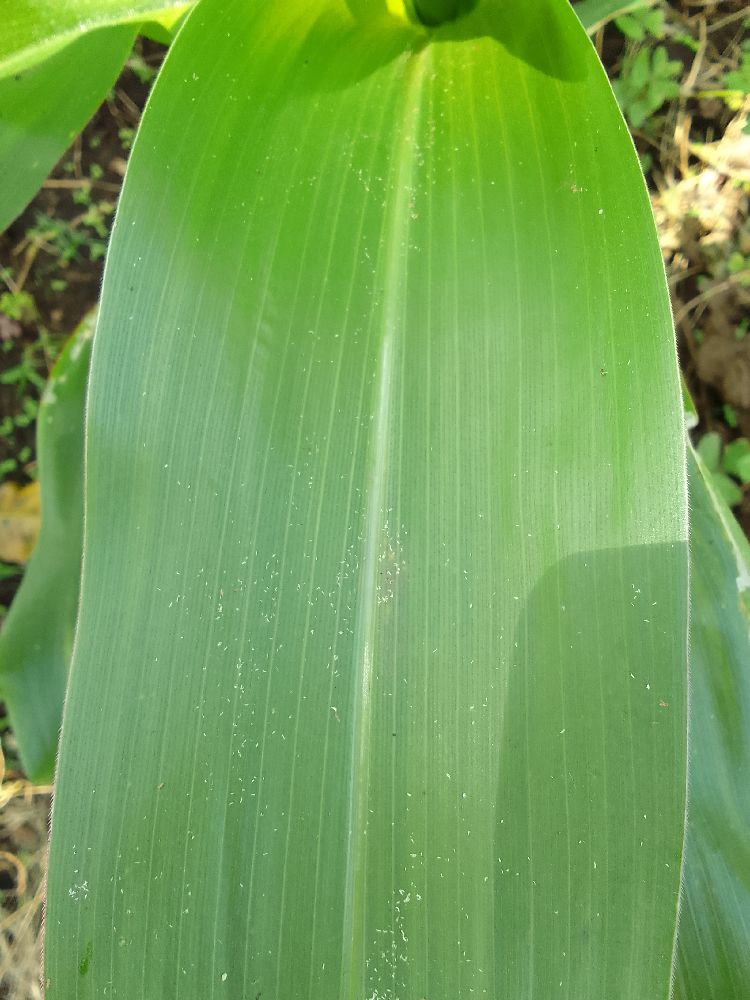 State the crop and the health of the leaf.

maize, healthy
